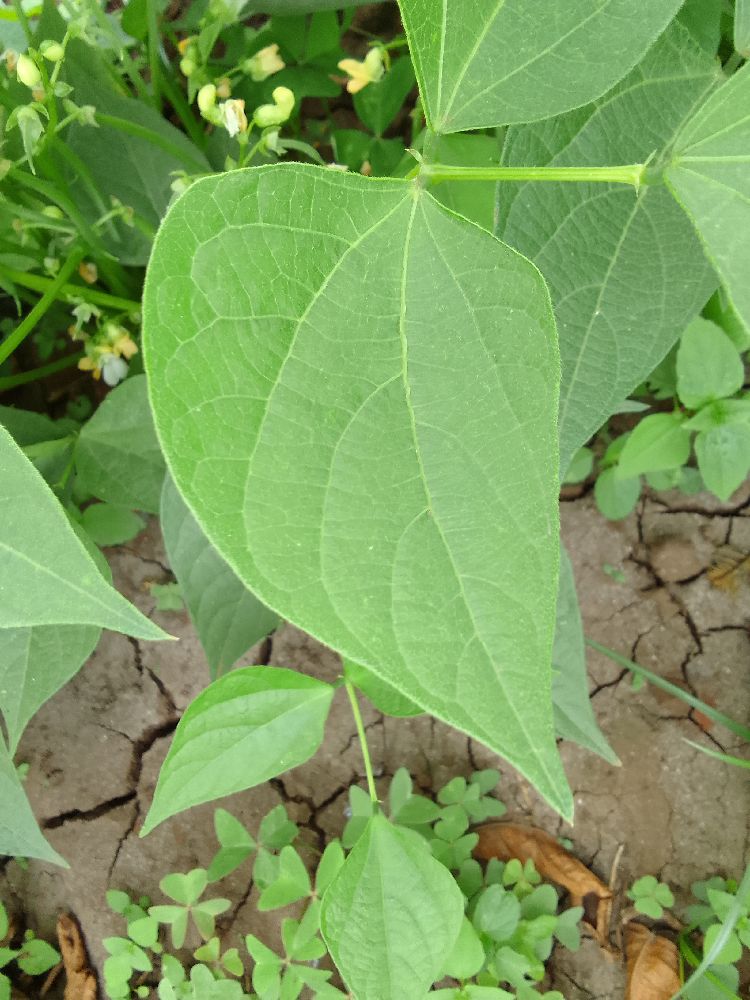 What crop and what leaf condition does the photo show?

common bean, healthy
